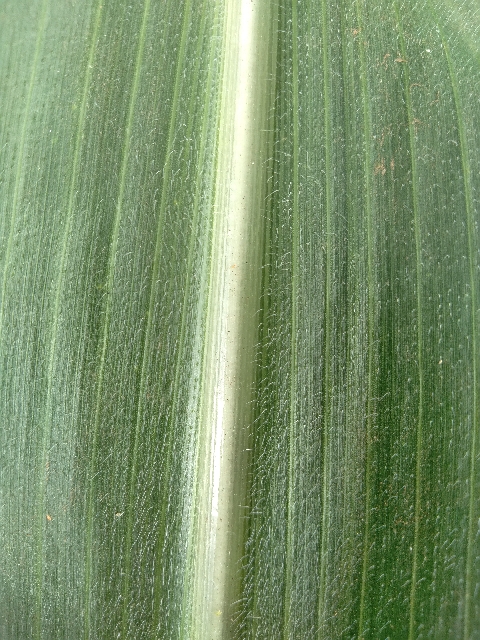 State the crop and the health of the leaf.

maize, healthy
